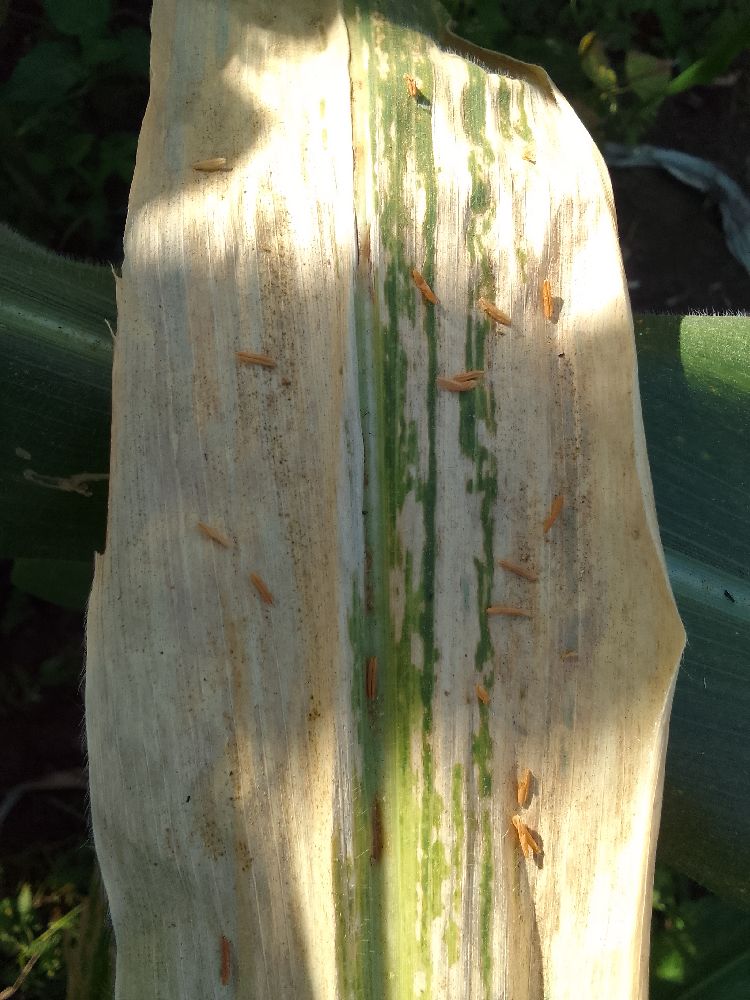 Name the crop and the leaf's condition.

maize, maize lethal necrosis
